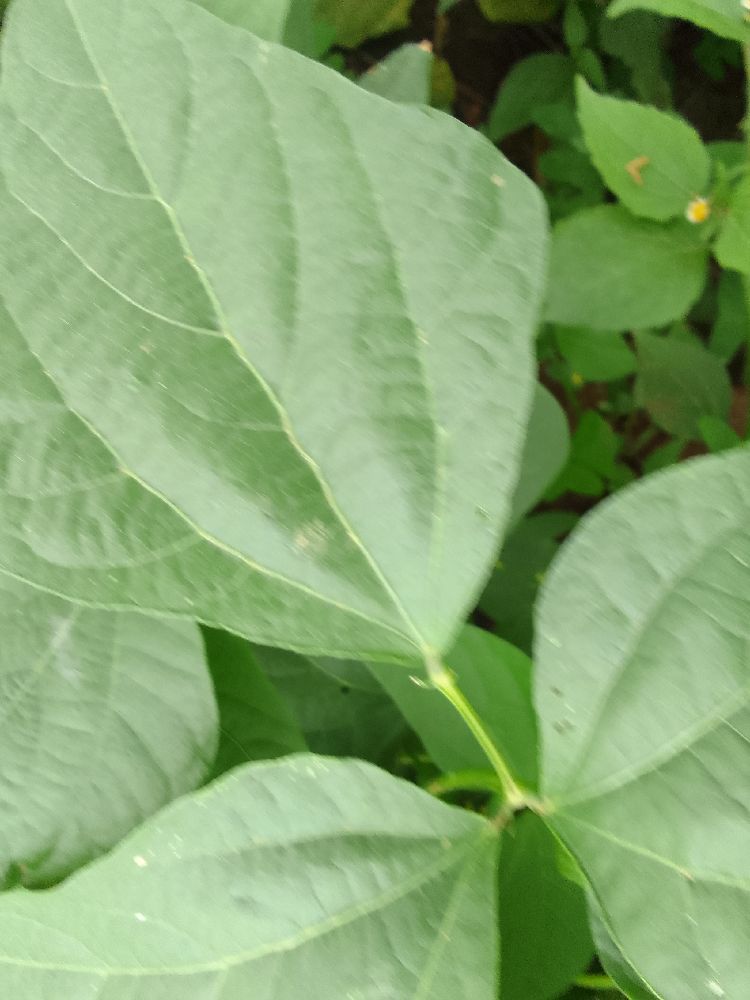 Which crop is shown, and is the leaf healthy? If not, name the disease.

common bean, healthy
